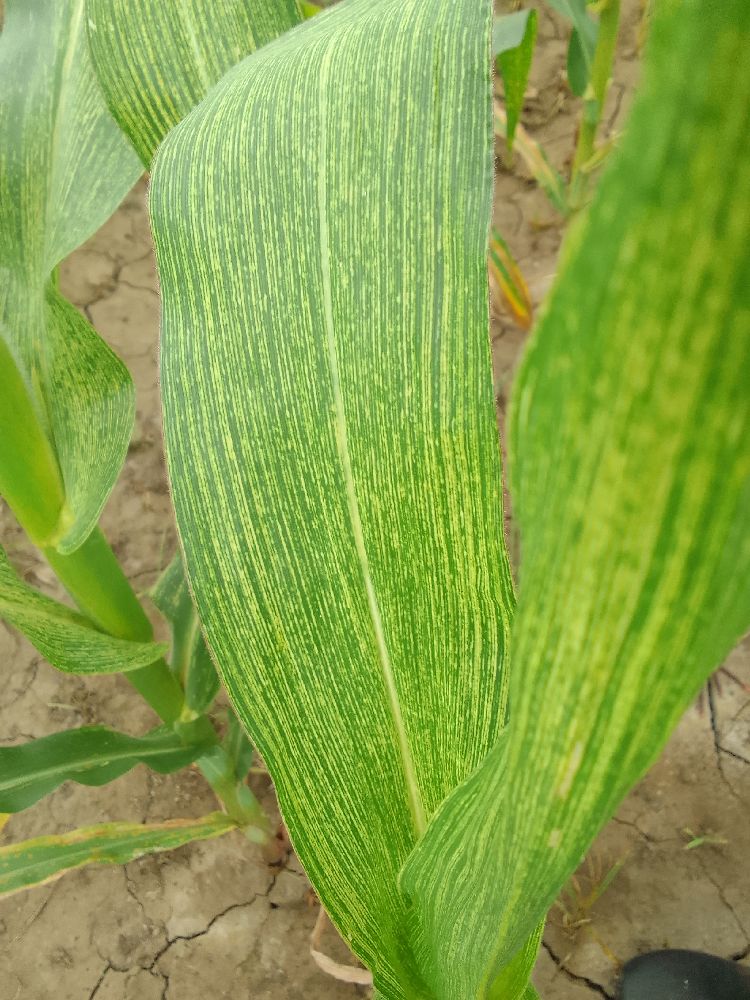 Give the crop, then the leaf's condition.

maize, maize streak virus
